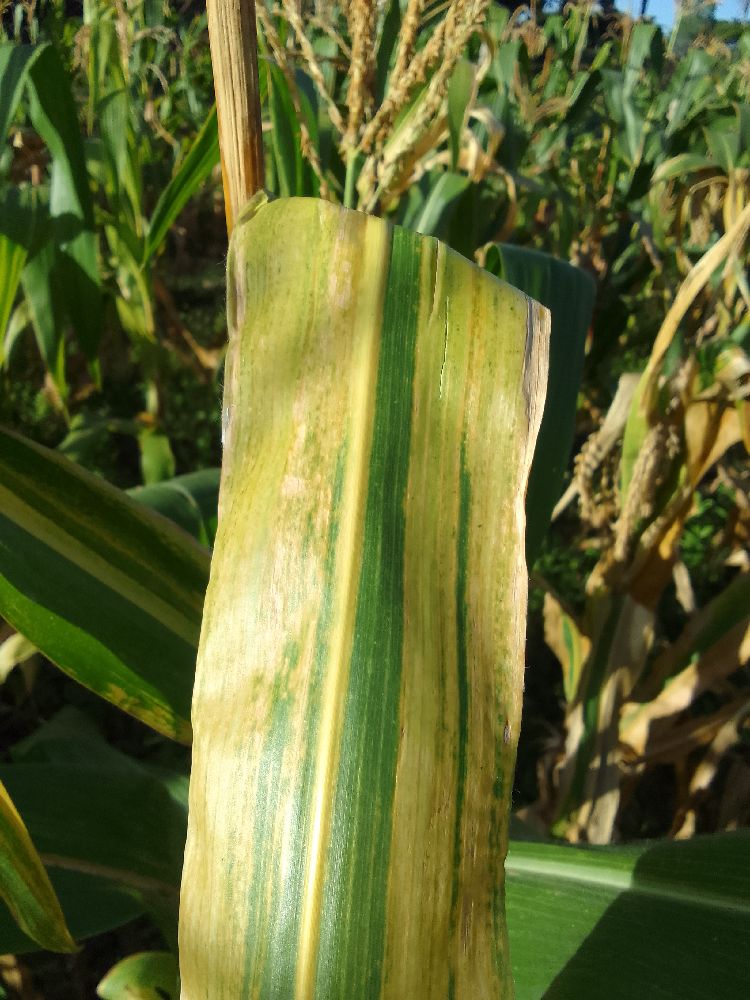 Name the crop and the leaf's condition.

maize, maize lethal necrosis
